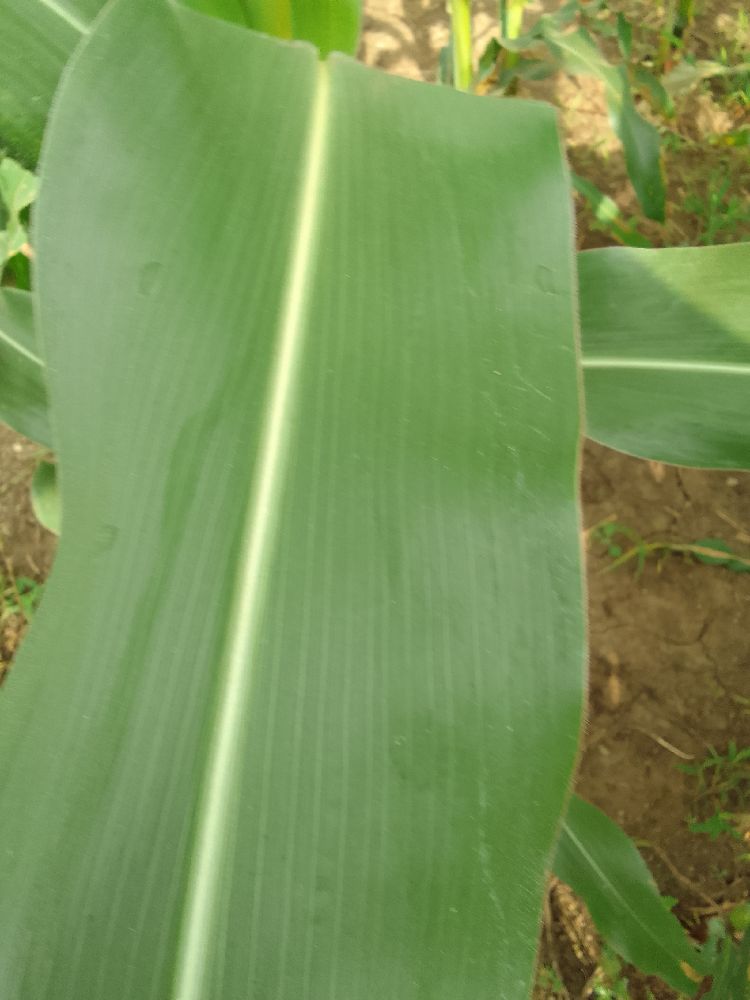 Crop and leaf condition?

maize, healthy
